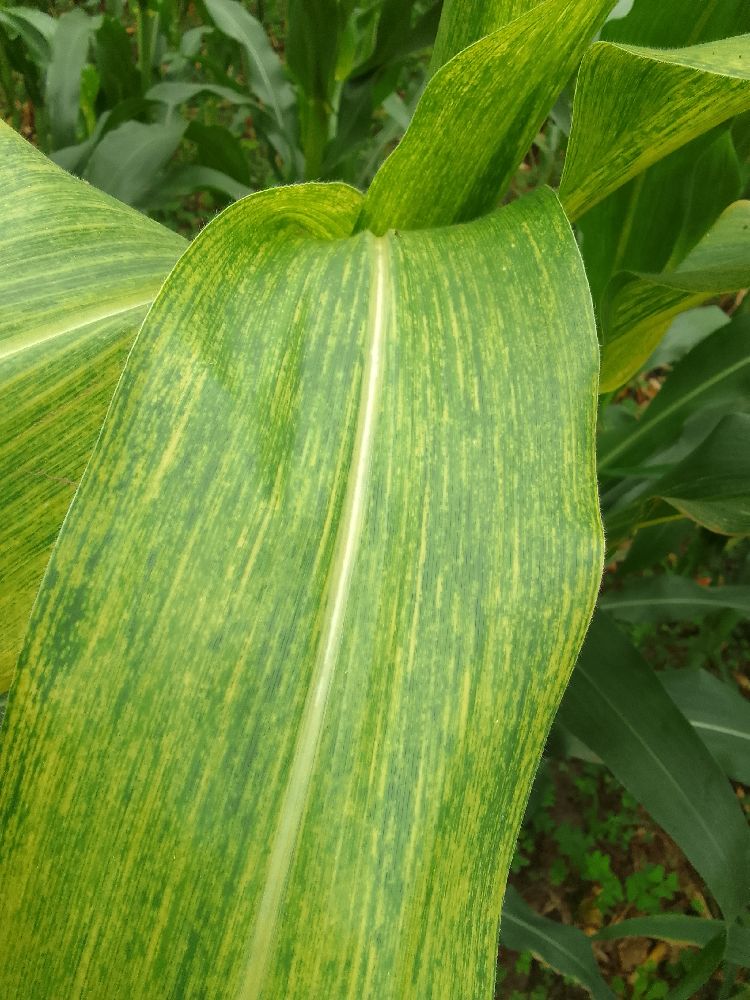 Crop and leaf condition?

maize, maize lethal necrosis
